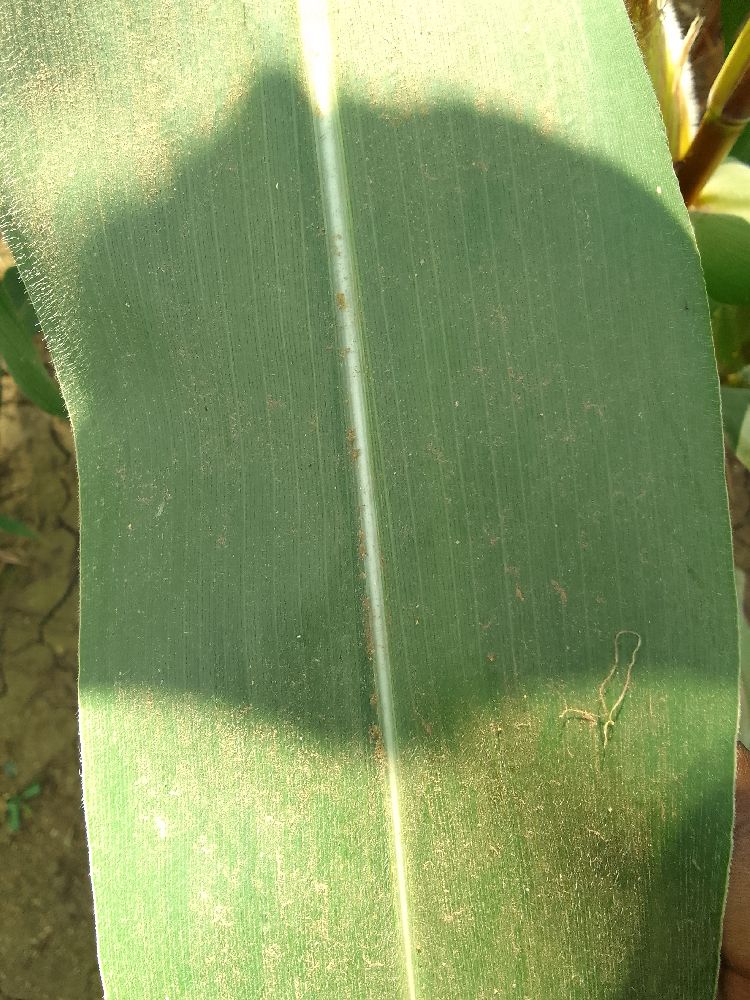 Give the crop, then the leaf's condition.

maize, healthy
